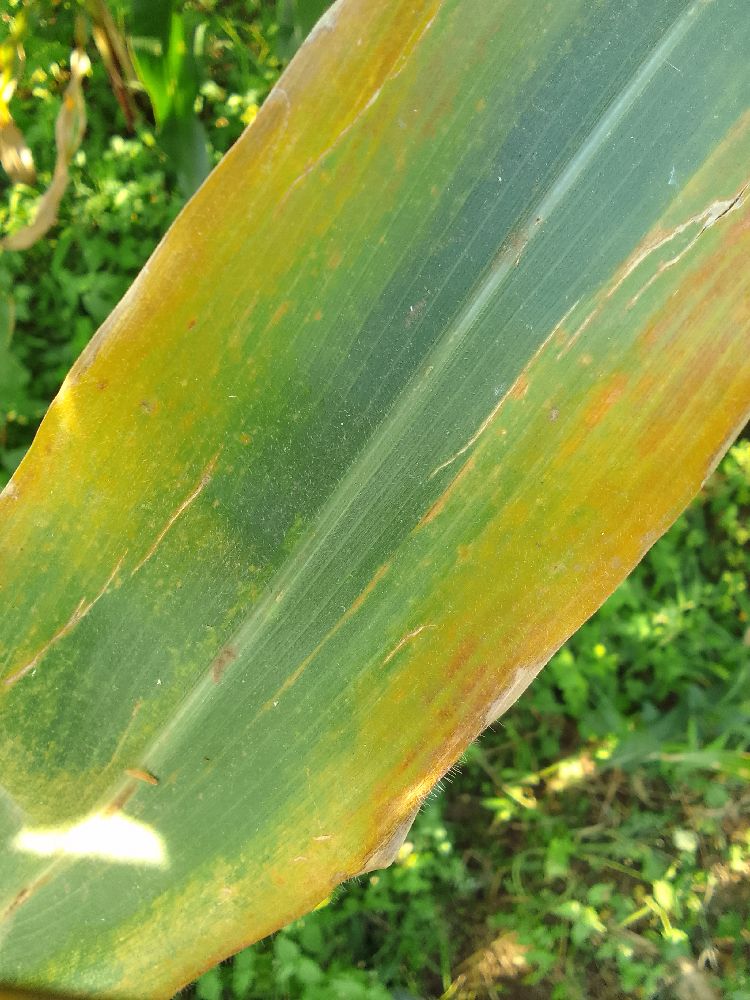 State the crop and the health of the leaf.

maize, maize lethal necrosis
